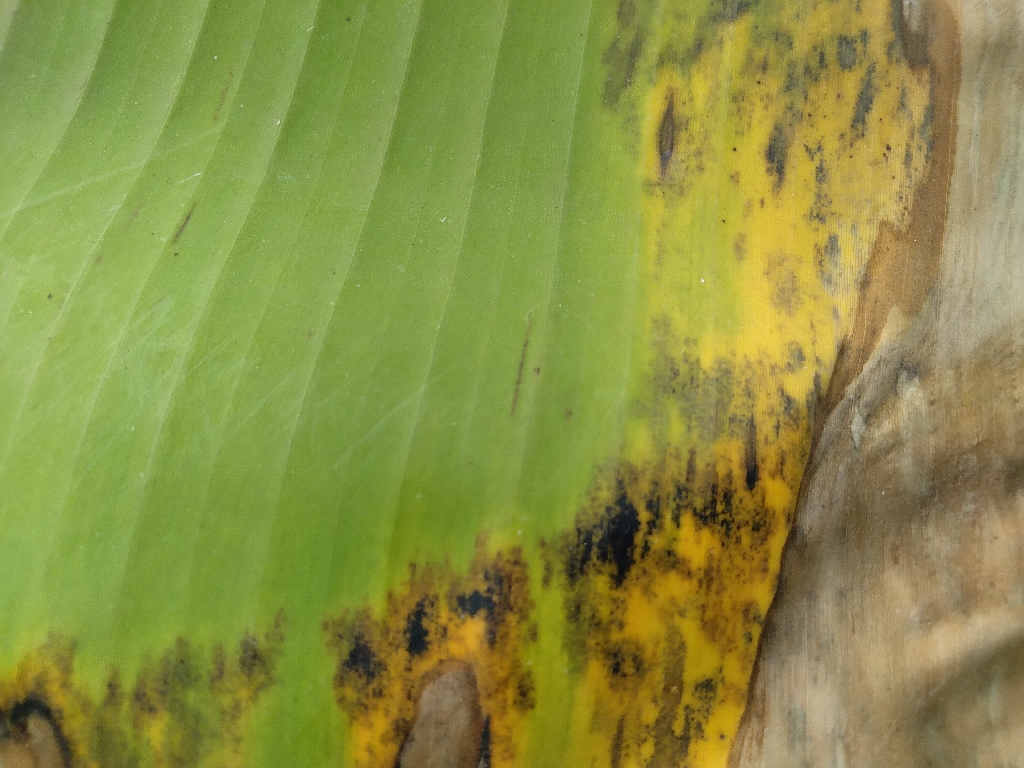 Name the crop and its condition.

banana, black sigatoka
